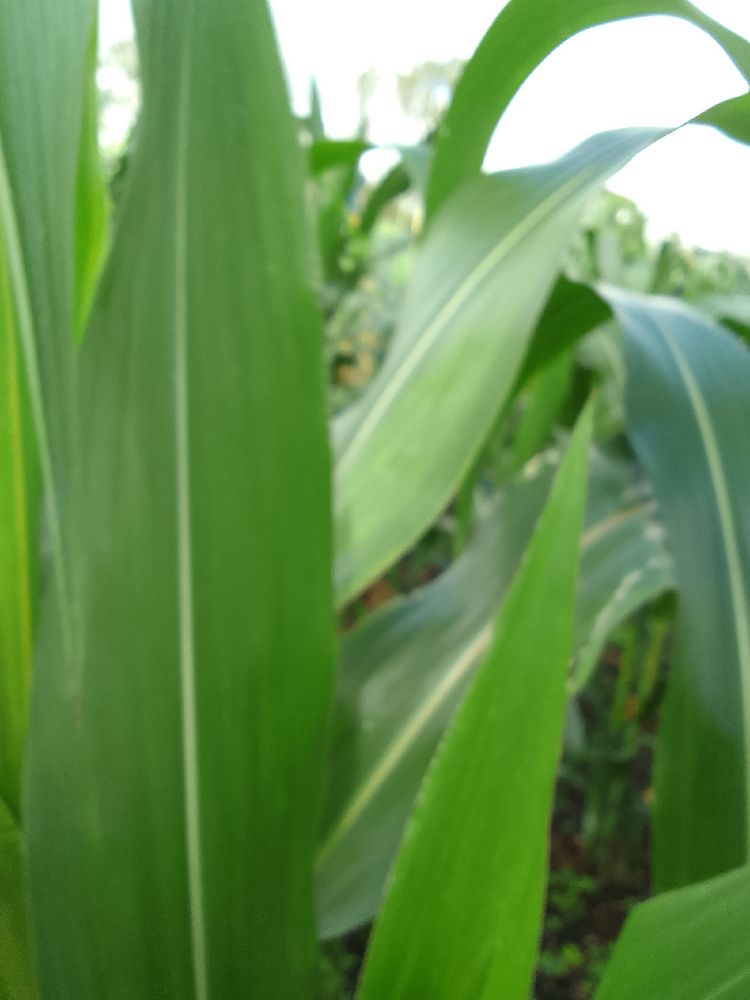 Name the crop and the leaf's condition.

maize, healthy
